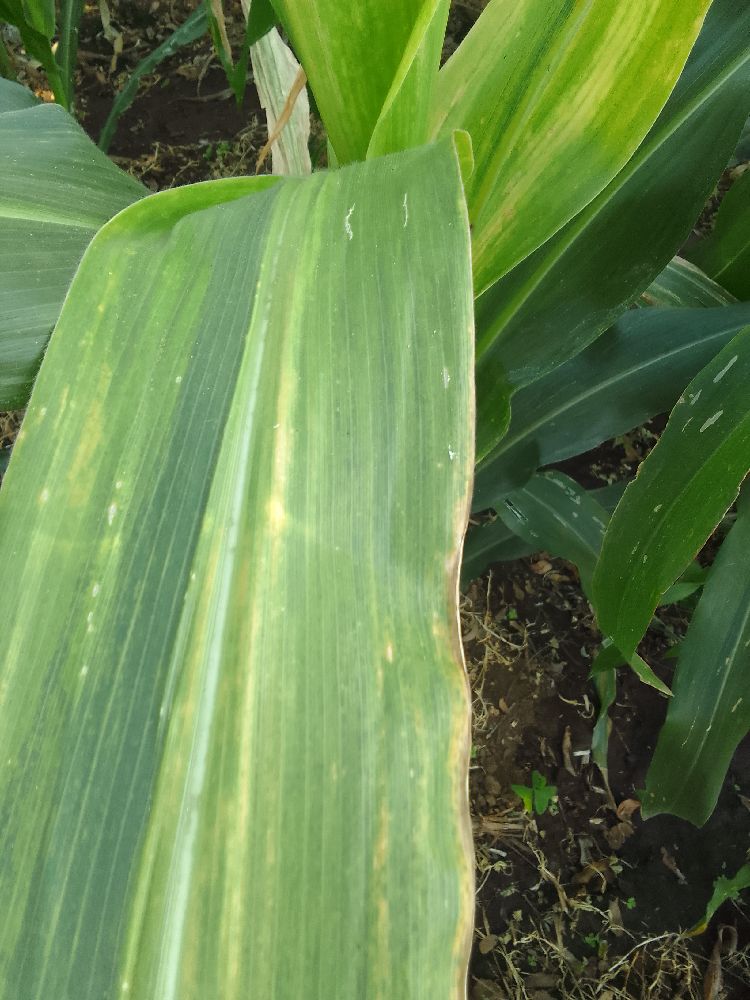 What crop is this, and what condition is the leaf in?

maize, maize lethal necrosis
